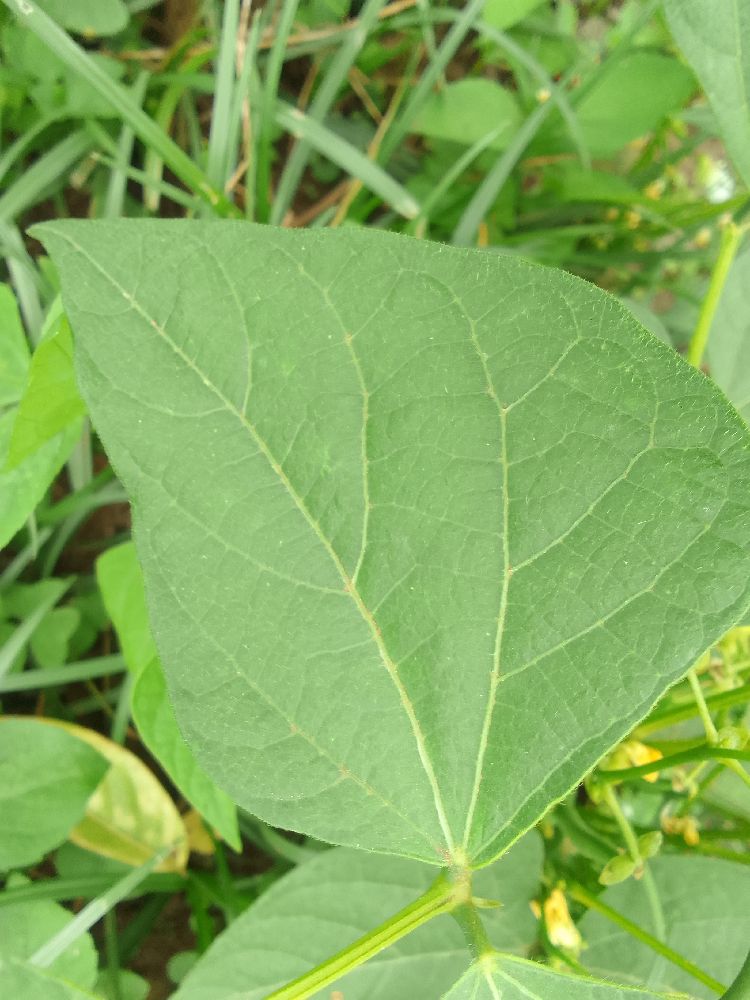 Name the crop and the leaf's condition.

common bean, healthy
